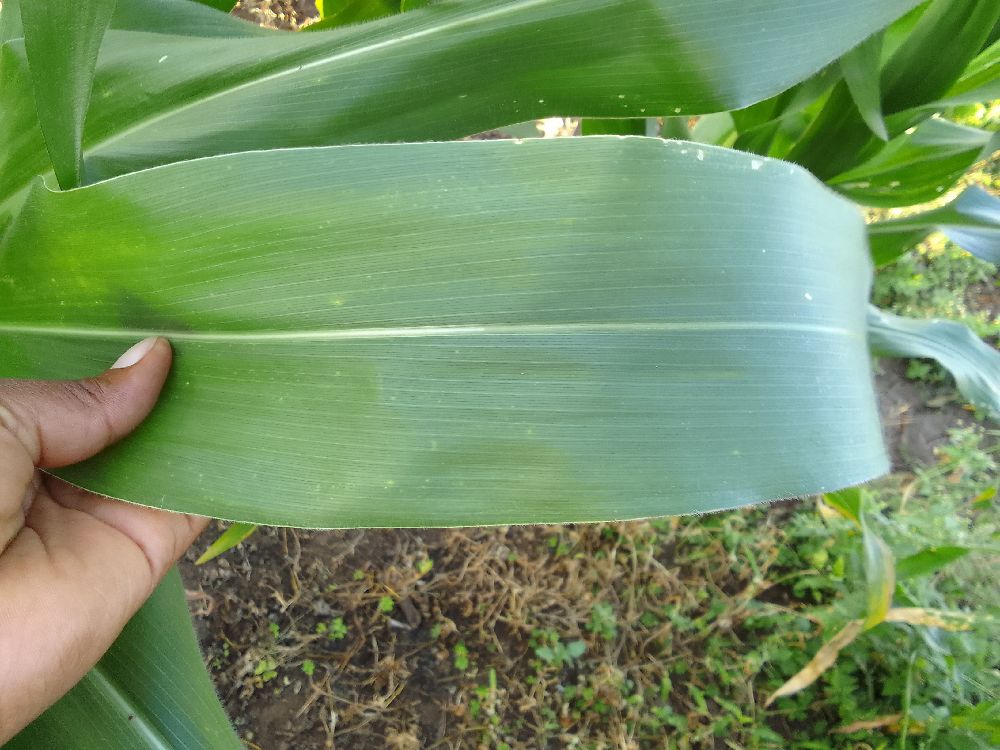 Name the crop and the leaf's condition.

maize, healthy
